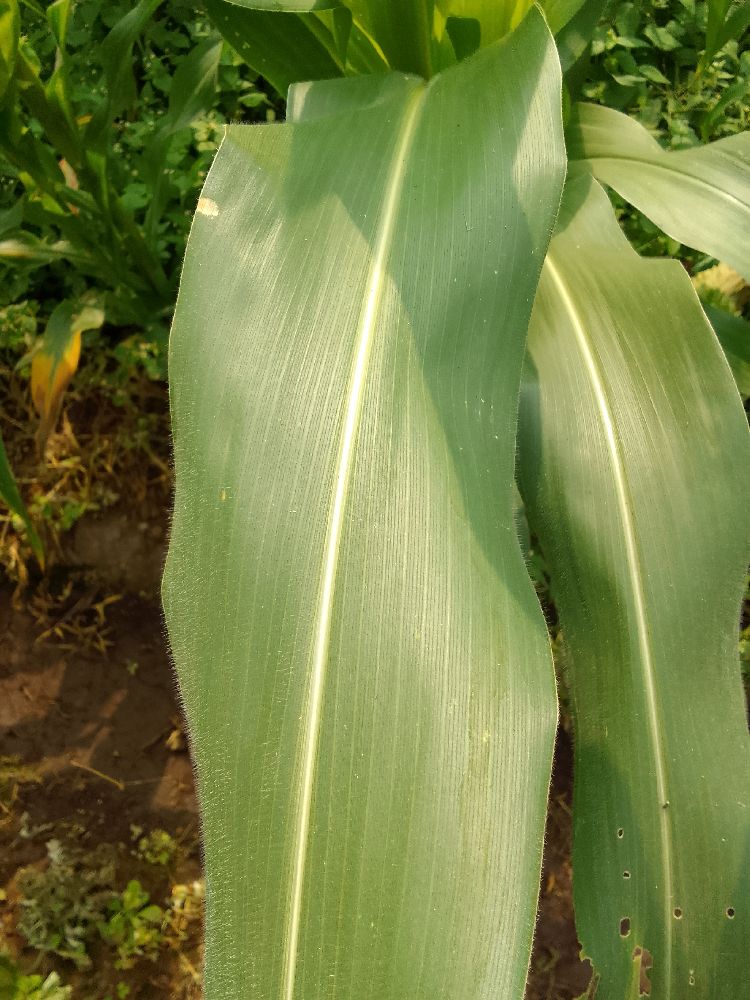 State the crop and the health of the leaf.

maize, healthy
